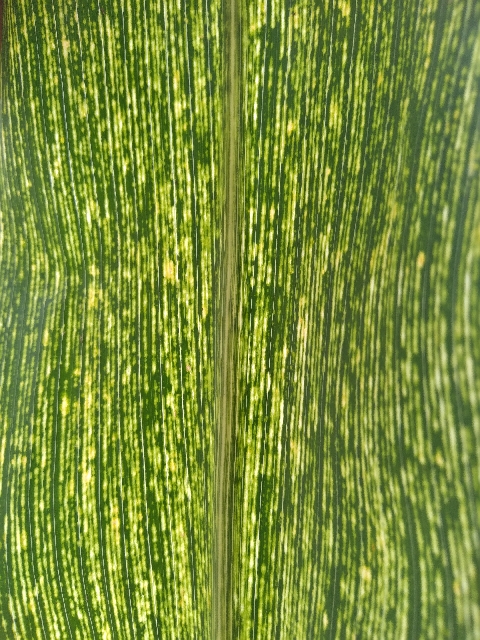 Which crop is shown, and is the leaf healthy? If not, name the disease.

maize, maize streak virus
